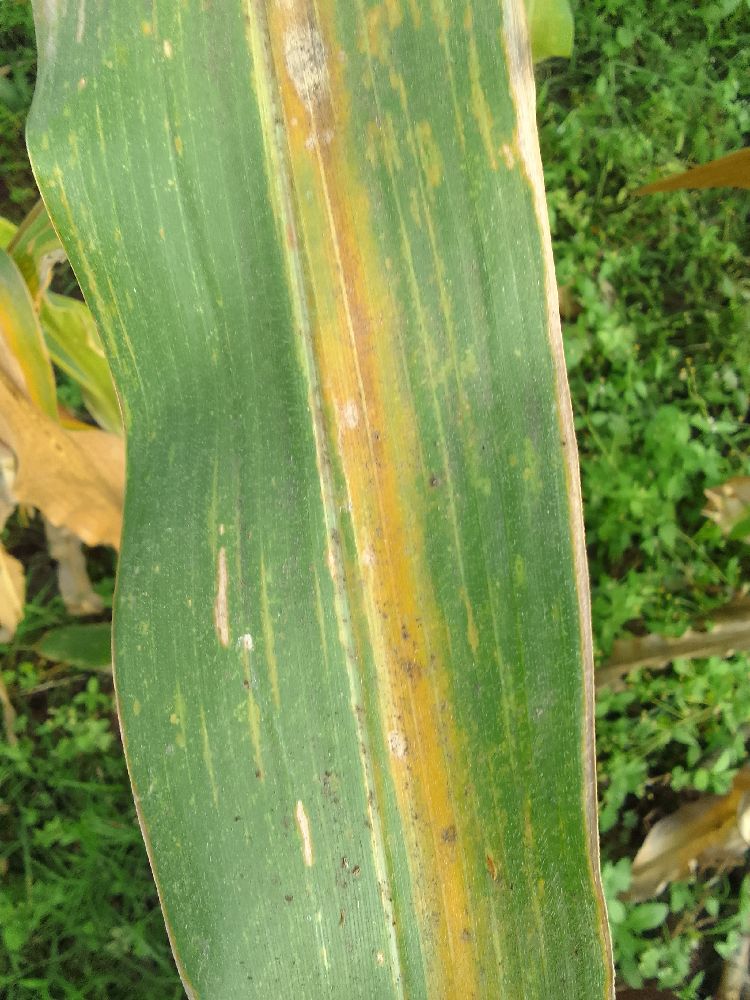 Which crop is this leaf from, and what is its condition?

maize, maize lethal necrosis
